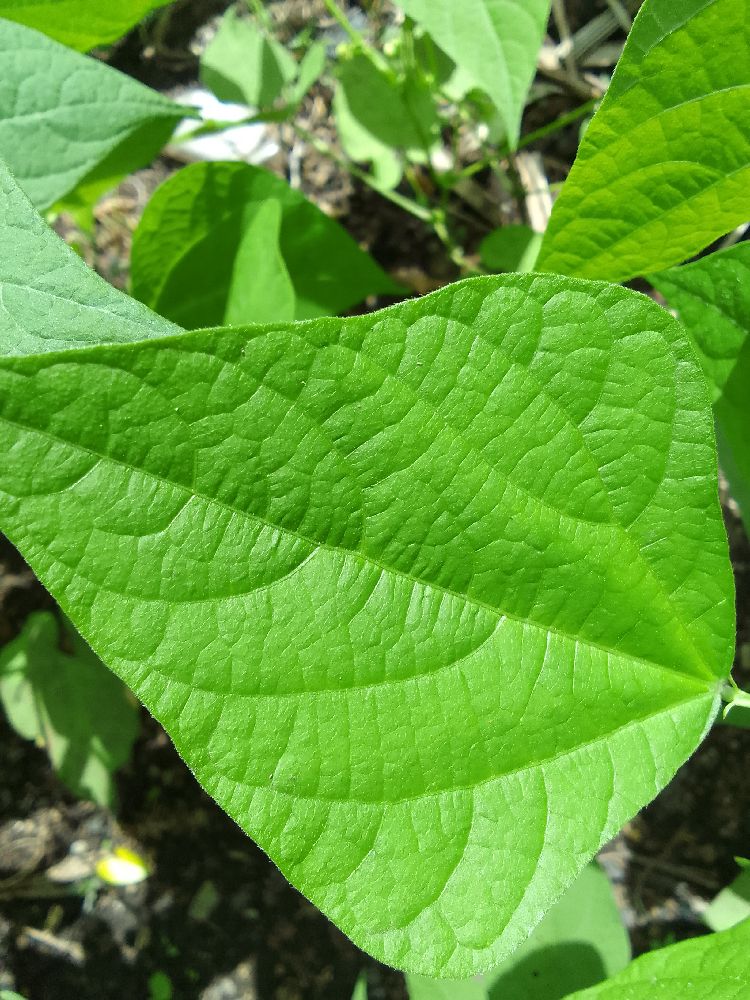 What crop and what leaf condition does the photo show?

common bean, healthy
